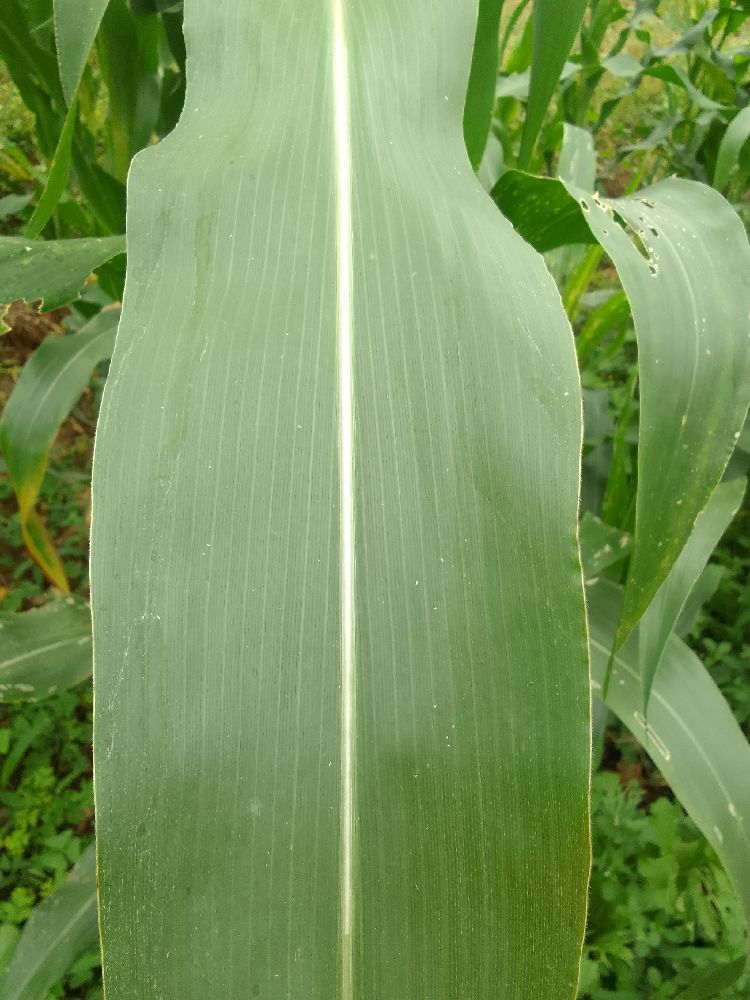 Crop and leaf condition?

maize, healthy
